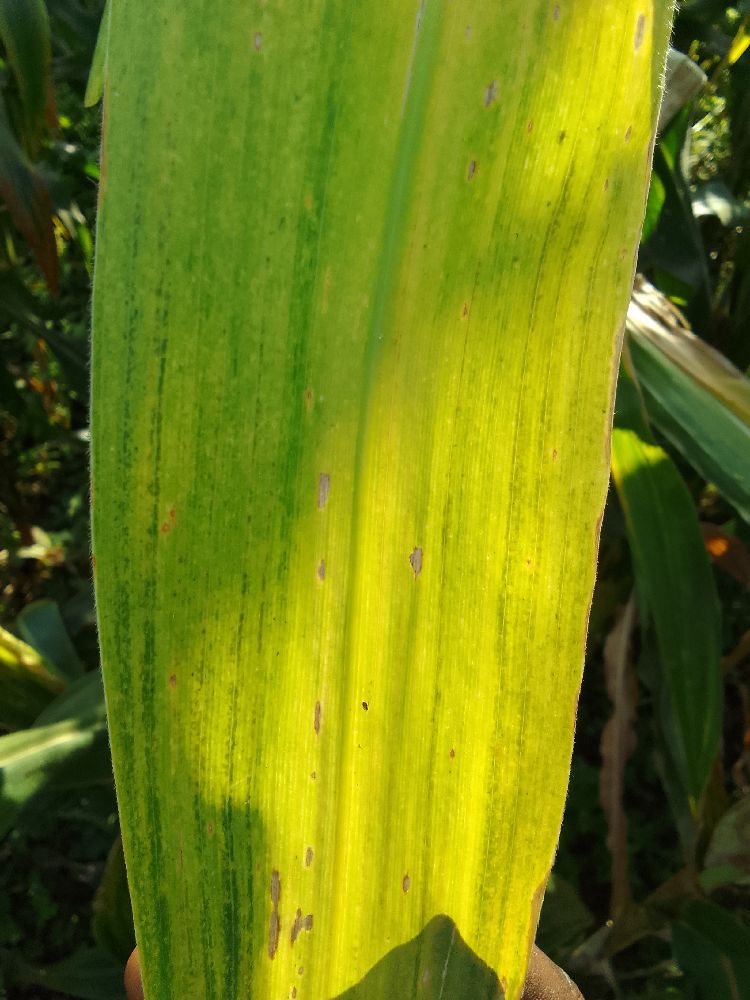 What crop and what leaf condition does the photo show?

maize, maize lethal necrosis
